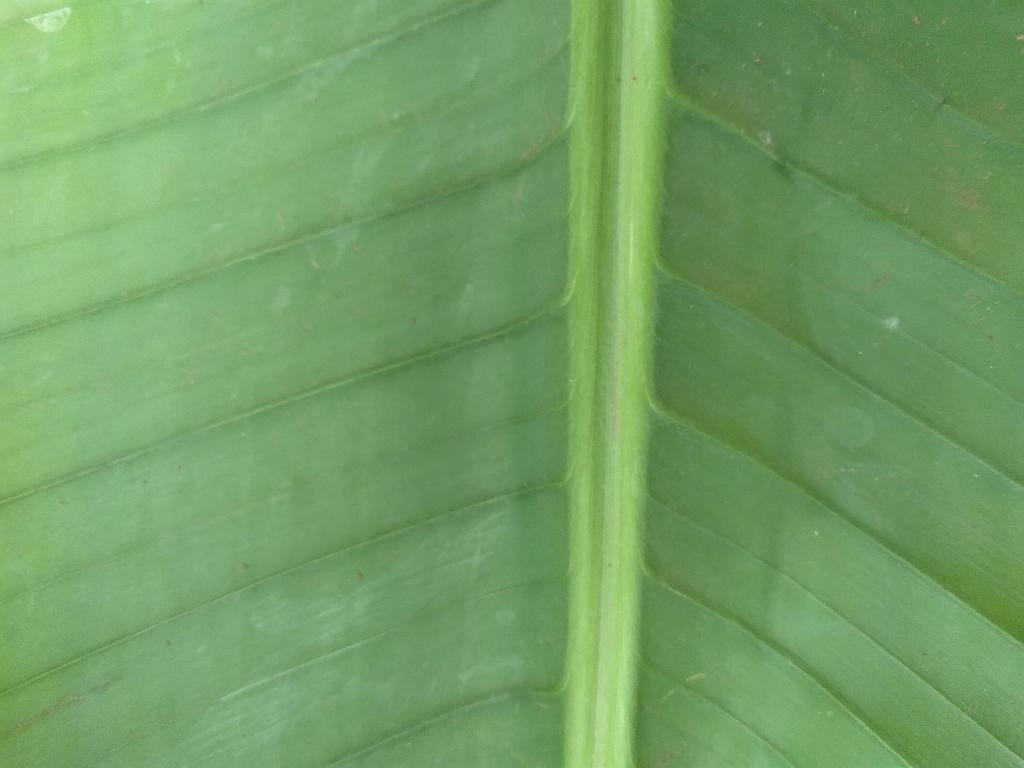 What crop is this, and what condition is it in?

banana, healthy
